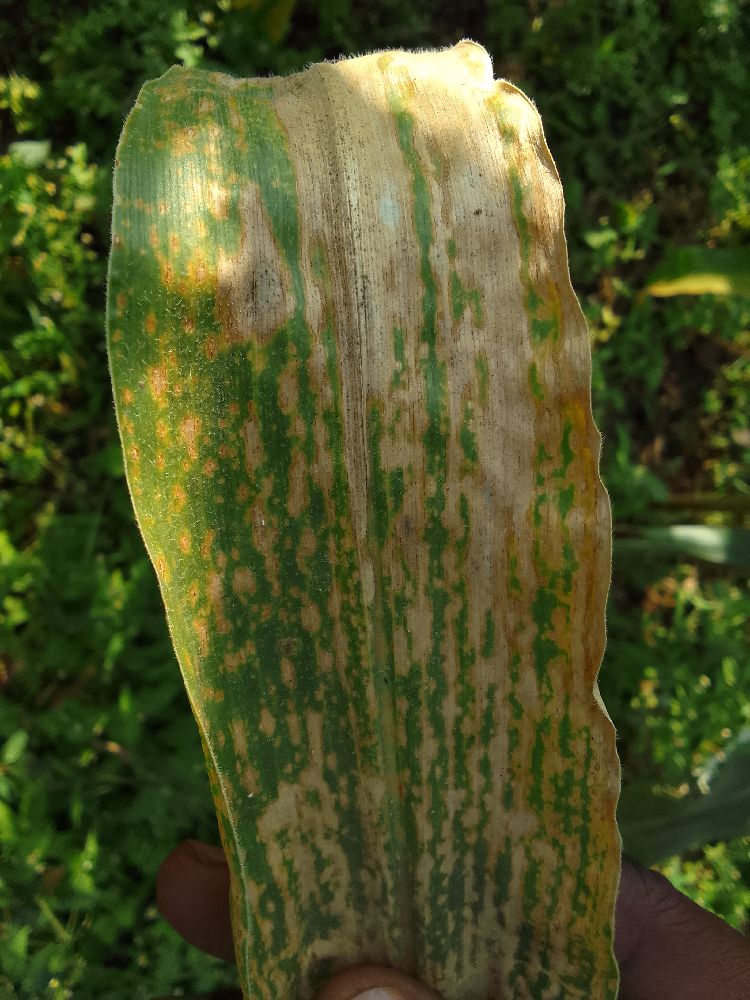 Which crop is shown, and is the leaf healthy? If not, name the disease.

maize, maize lethal necrosis
